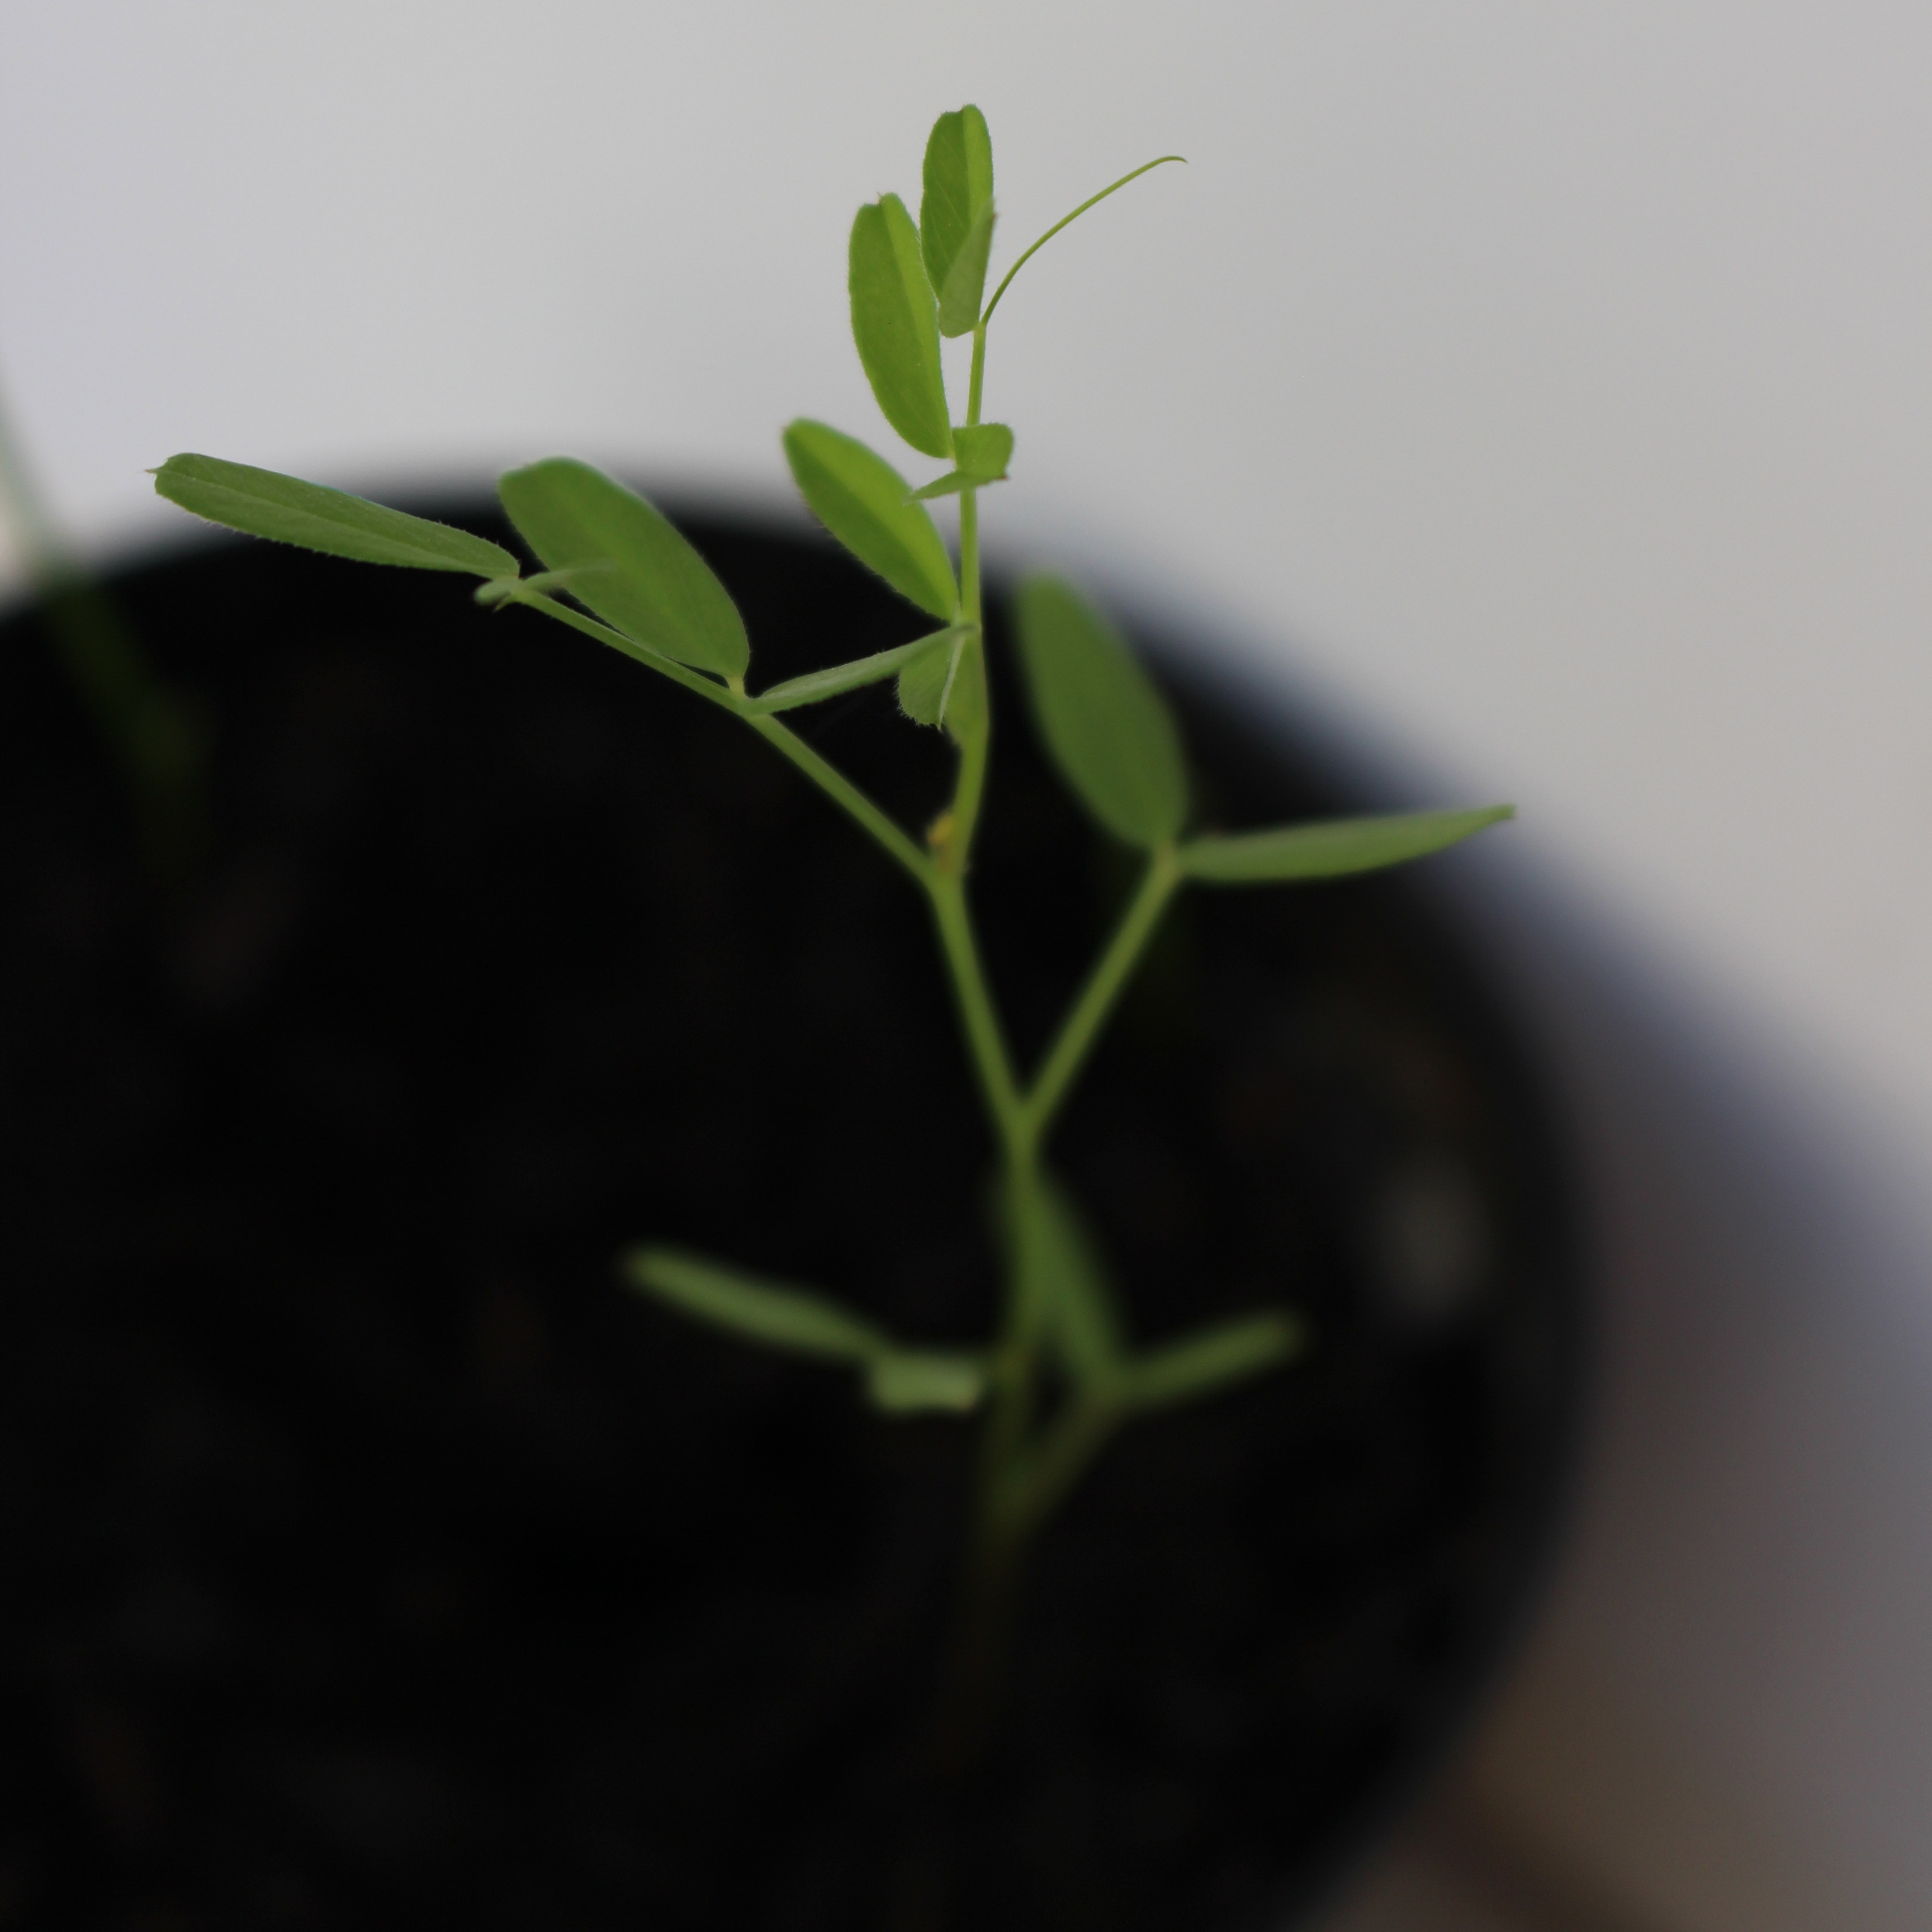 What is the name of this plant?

Vicia sativa
